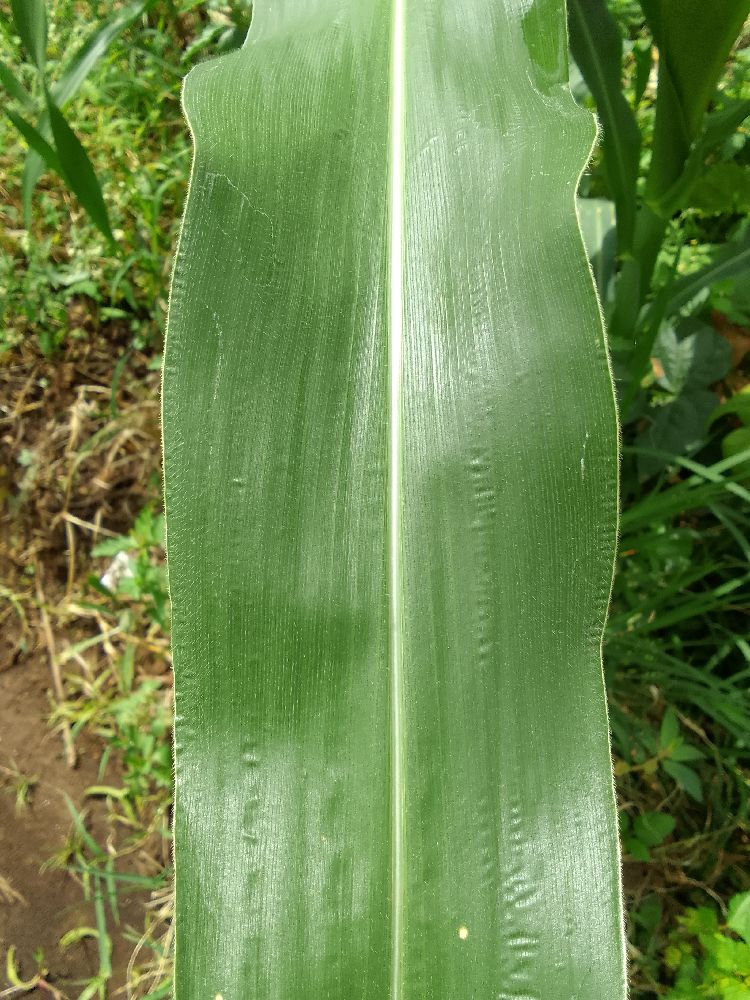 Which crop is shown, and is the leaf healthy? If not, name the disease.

maize, healthy
